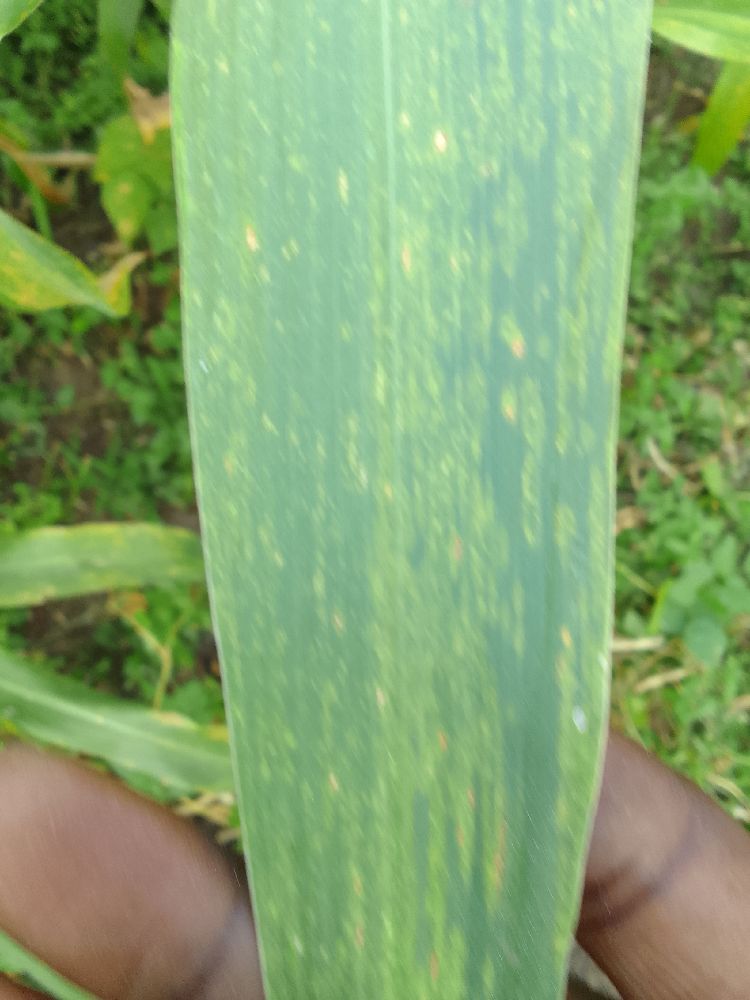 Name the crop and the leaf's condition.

maize, maize lethal necrosis
